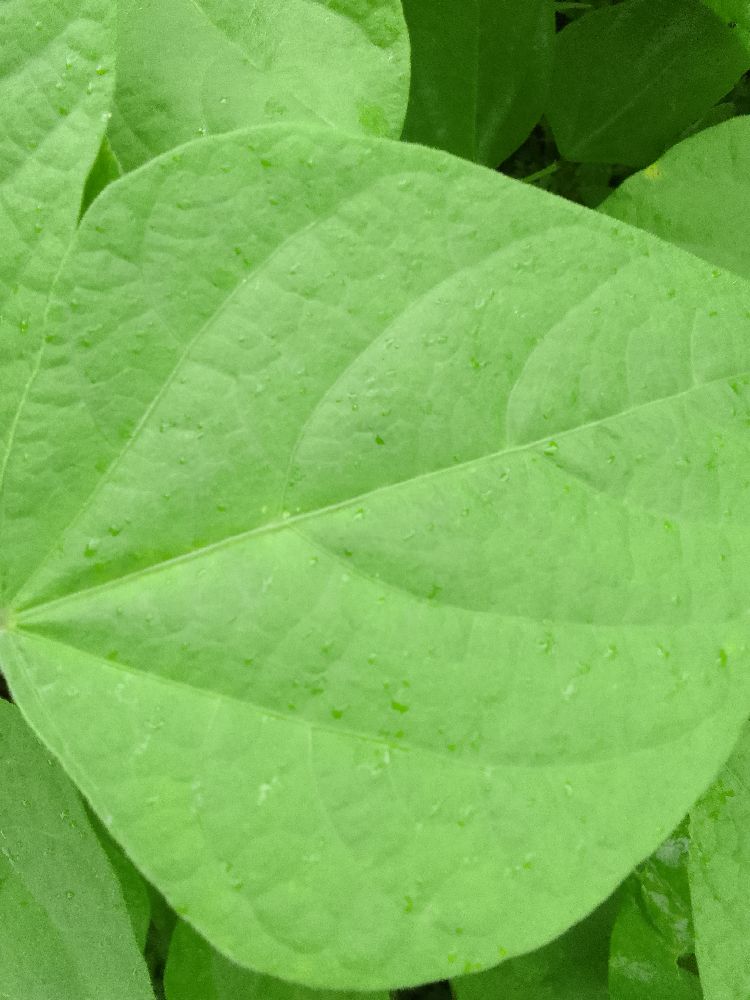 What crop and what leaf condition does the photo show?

common bean, healthy
